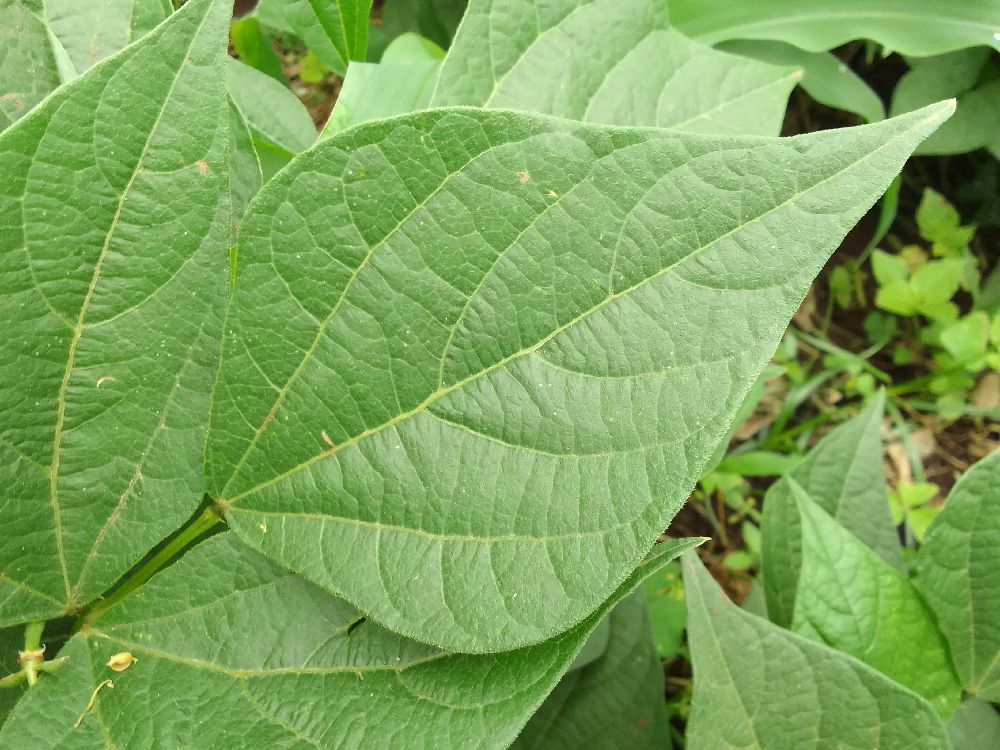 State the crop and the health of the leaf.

common bean, healthy
